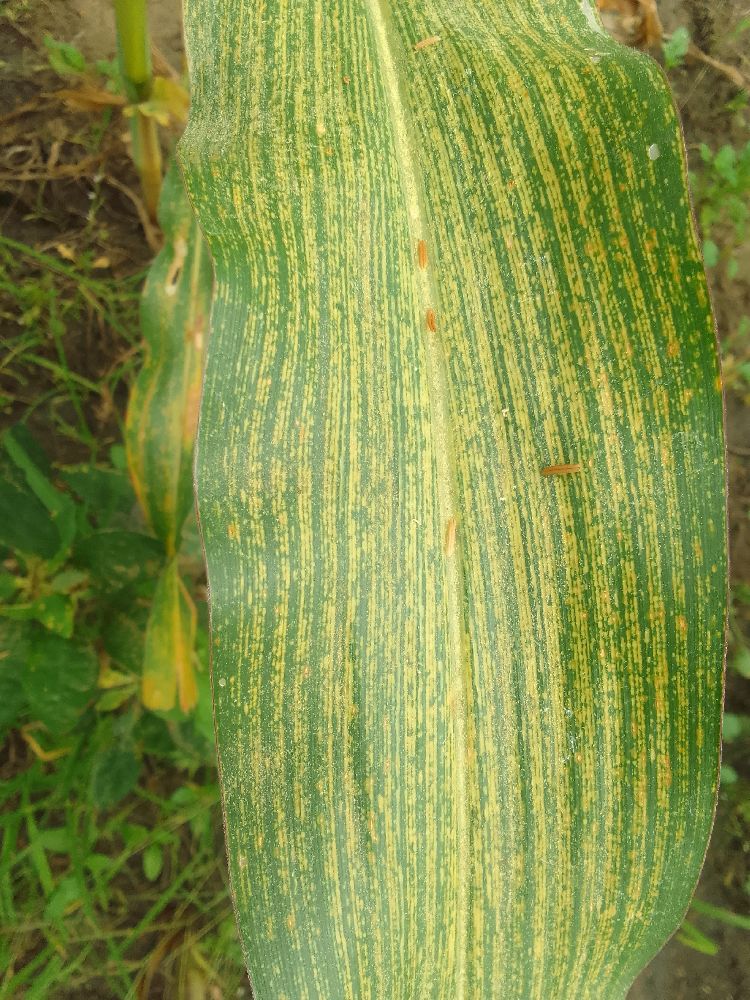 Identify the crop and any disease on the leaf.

maize, maize streak virus
